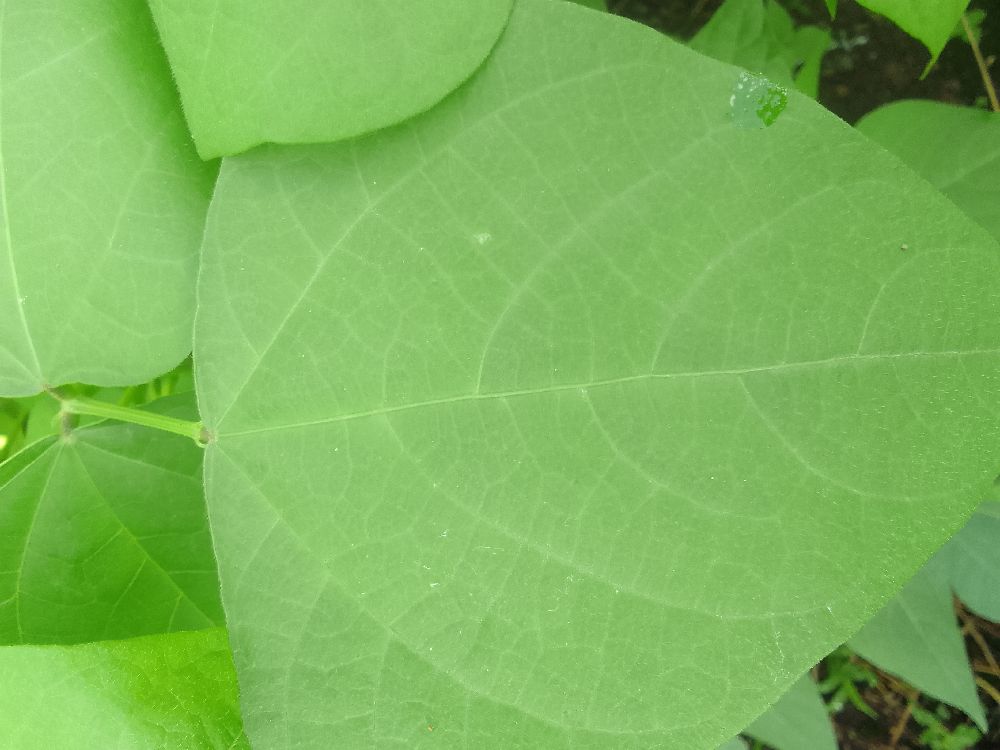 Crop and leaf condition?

common bean, healthy
